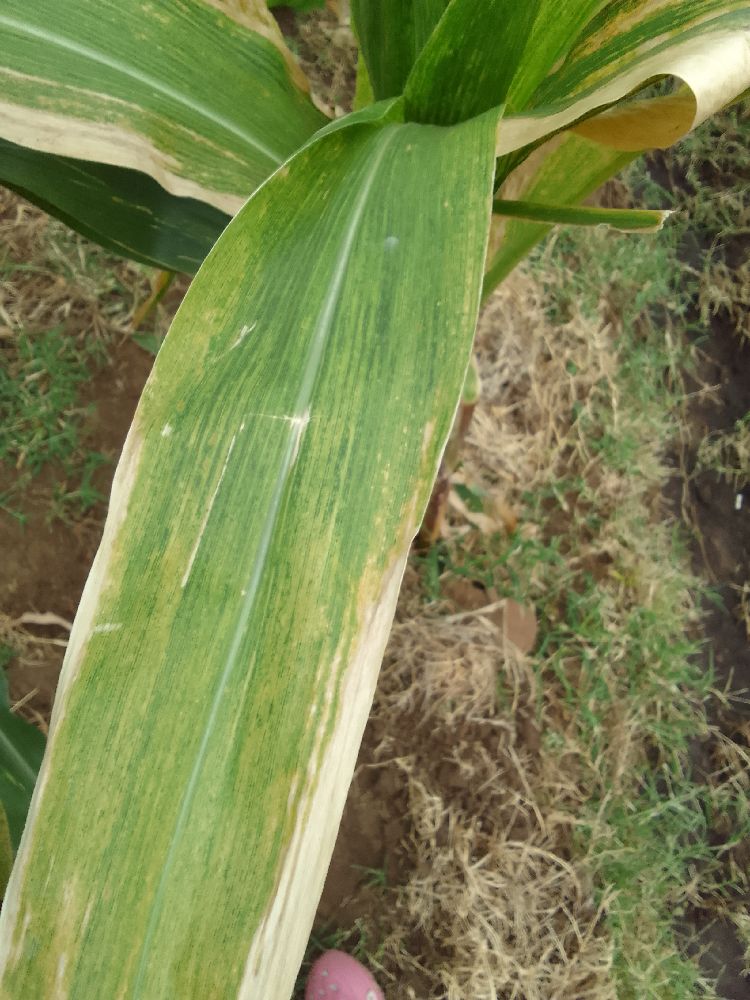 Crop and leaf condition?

maize, maize lethal necrosis
